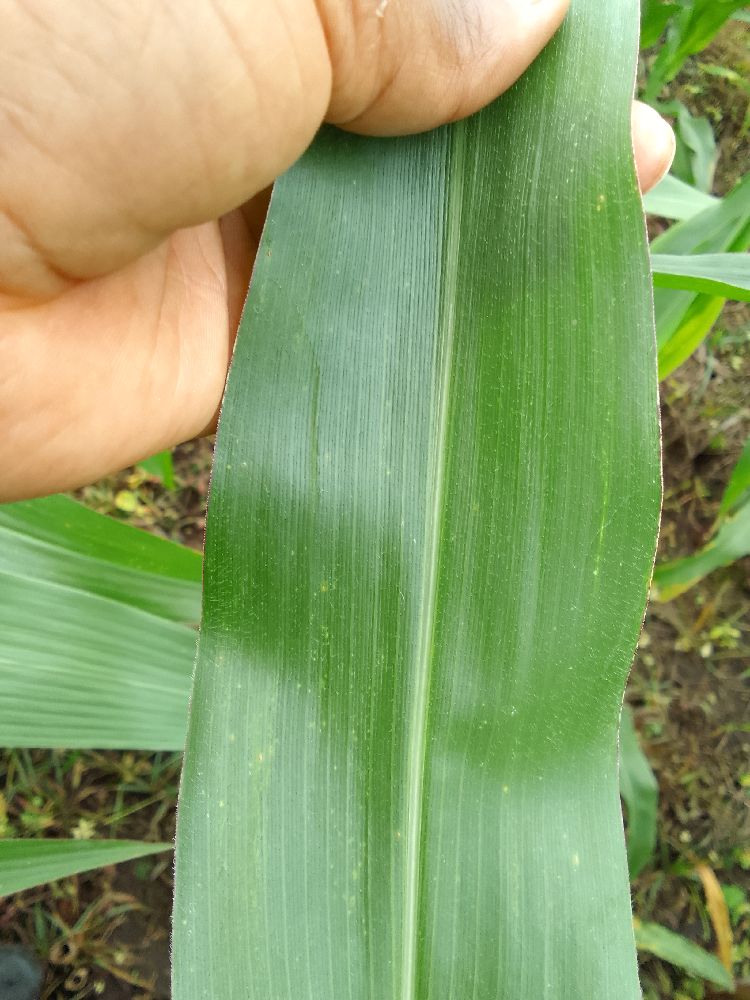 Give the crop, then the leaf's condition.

maize, healthy
